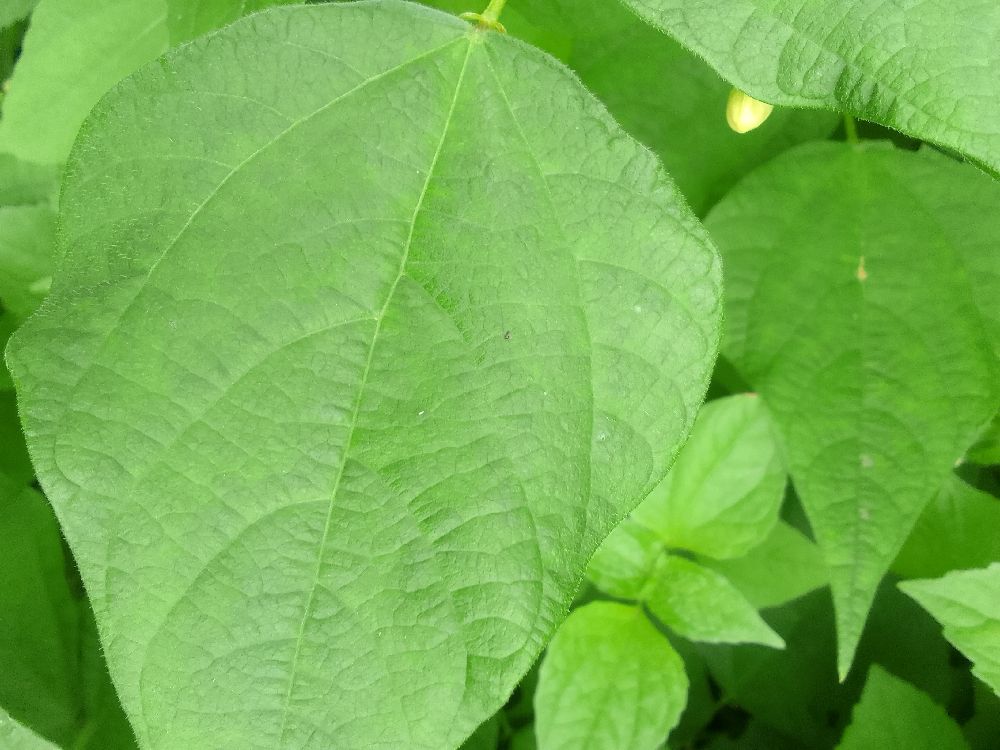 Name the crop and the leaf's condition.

common bean, healthy
